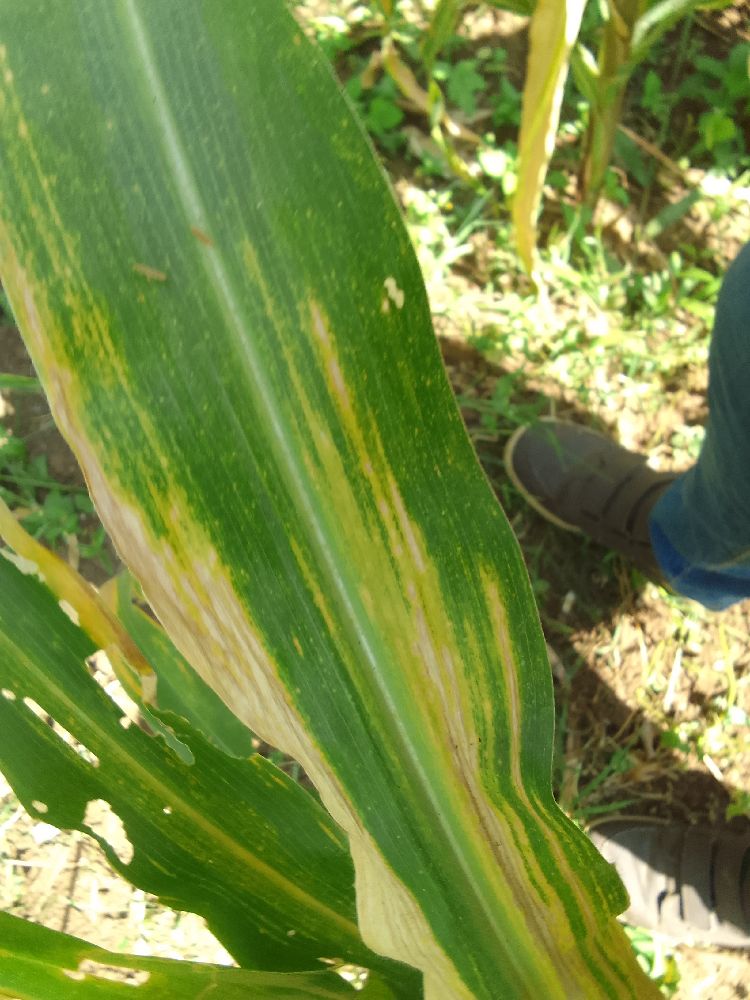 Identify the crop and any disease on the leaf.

maize, maize lethal necrosis
